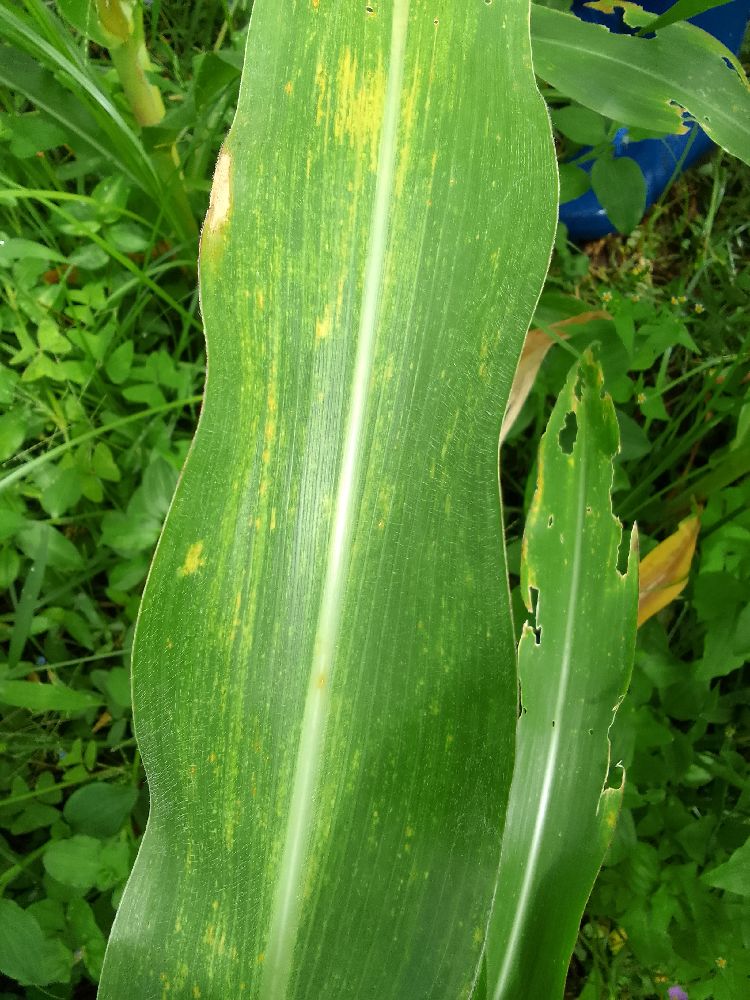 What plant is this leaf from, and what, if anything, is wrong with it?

maize, maize lethal necrosis
